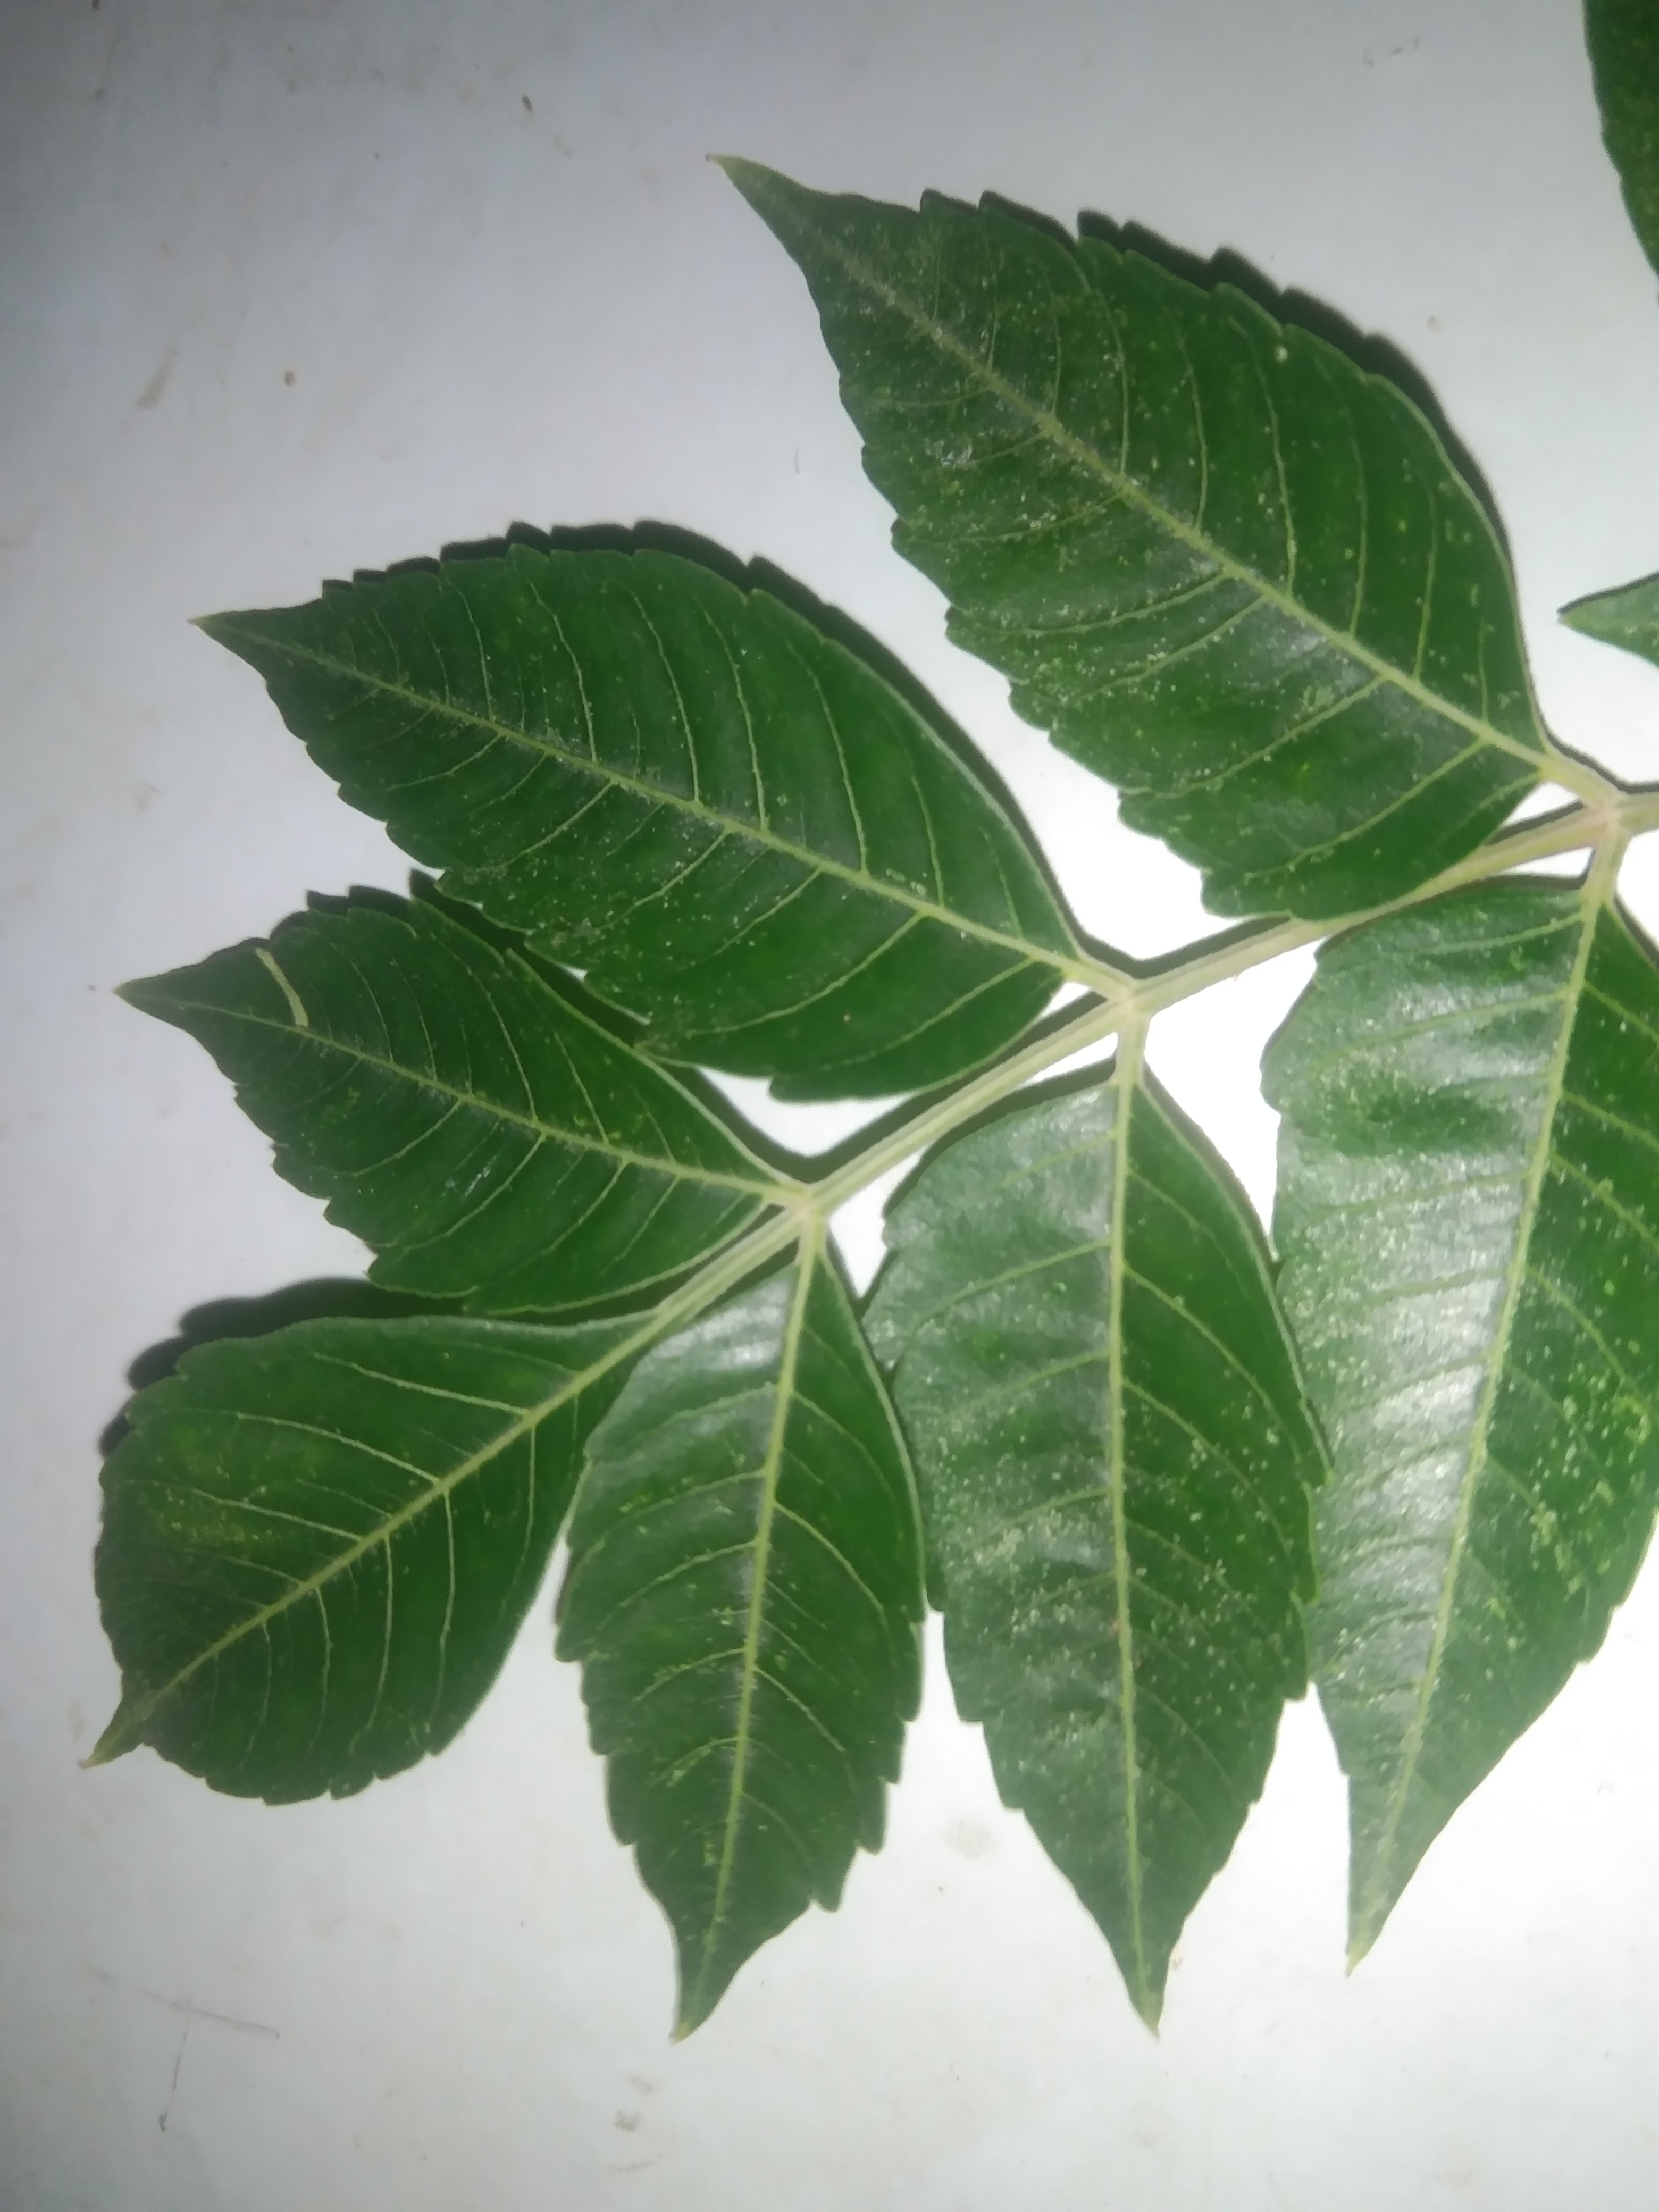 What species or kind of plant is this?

neem
